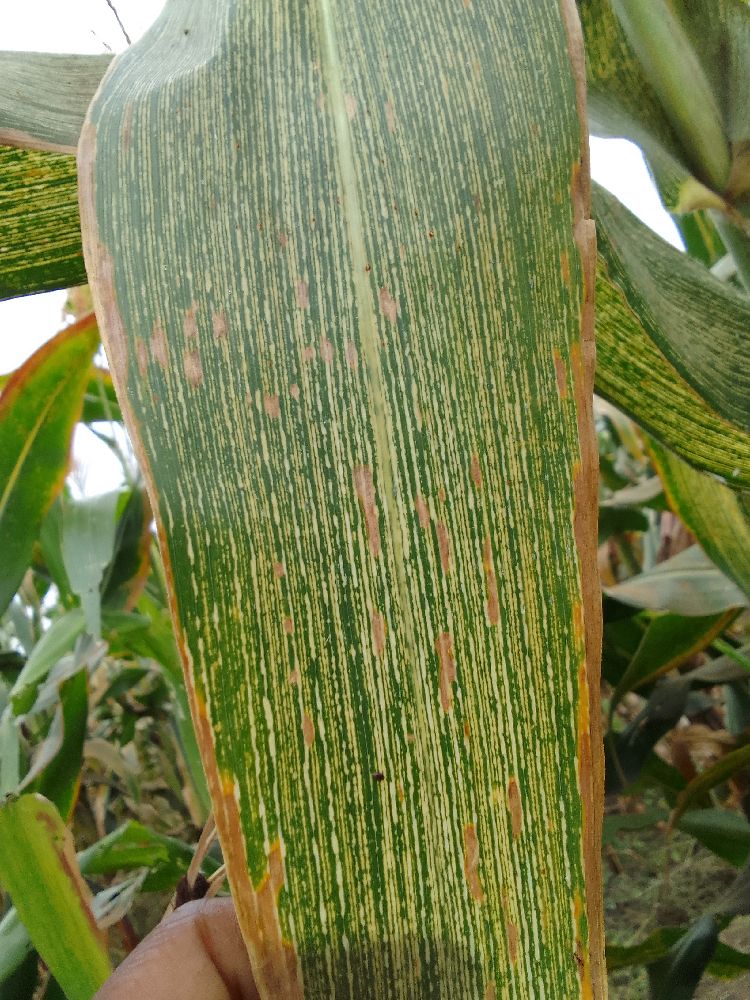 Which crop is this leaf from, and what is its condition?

maize, maize streak virus
